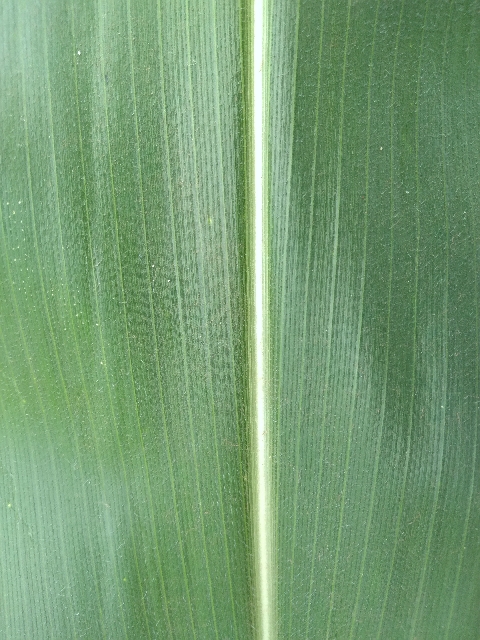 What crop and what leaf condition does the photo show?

maize, healthy
